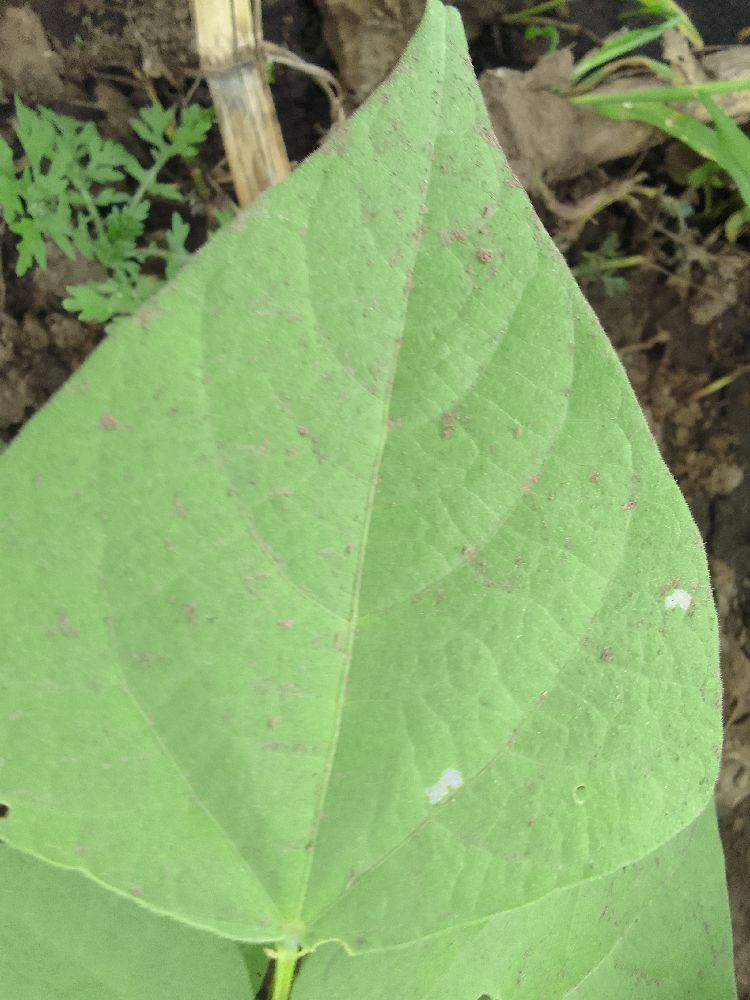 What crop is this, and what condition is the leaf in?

common bean, healthy
